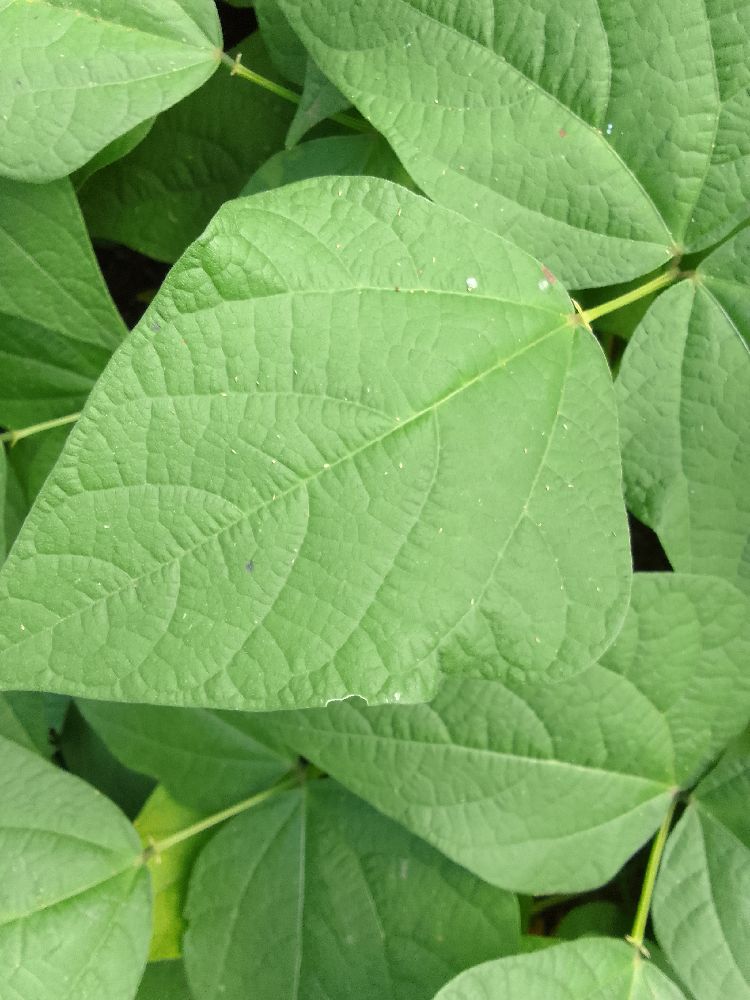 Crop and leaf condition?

common bean, healthy
